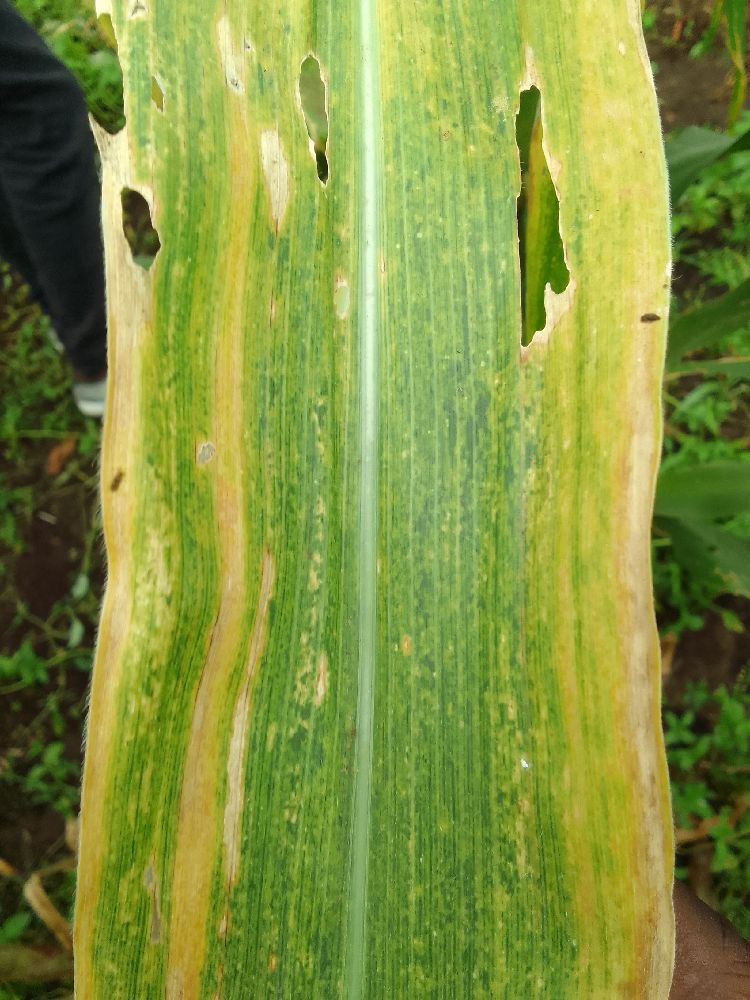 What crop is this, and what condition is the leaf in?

maize, maize lethal necrosis
